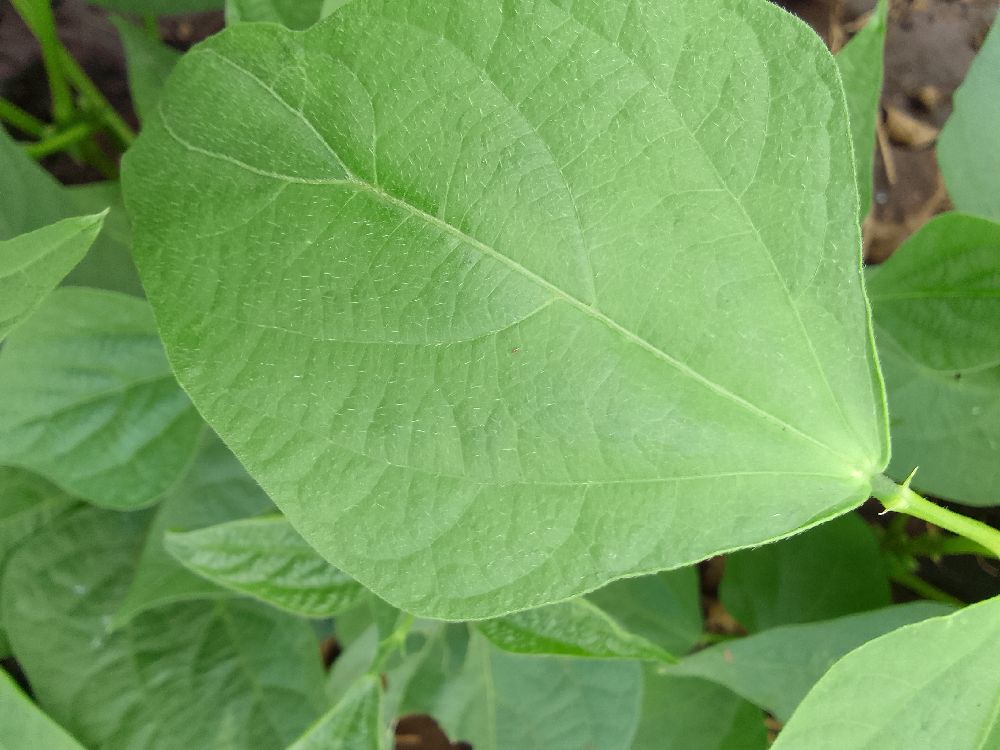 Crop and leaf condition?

common bean, healthy
